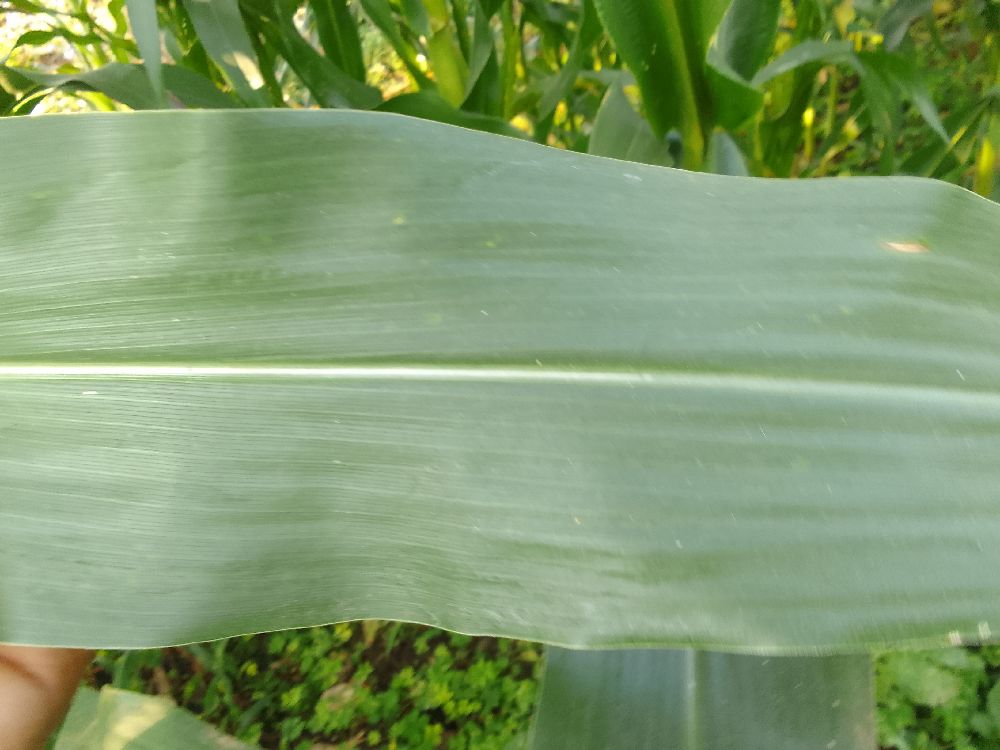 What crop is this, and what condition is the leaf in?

maize, healthy
